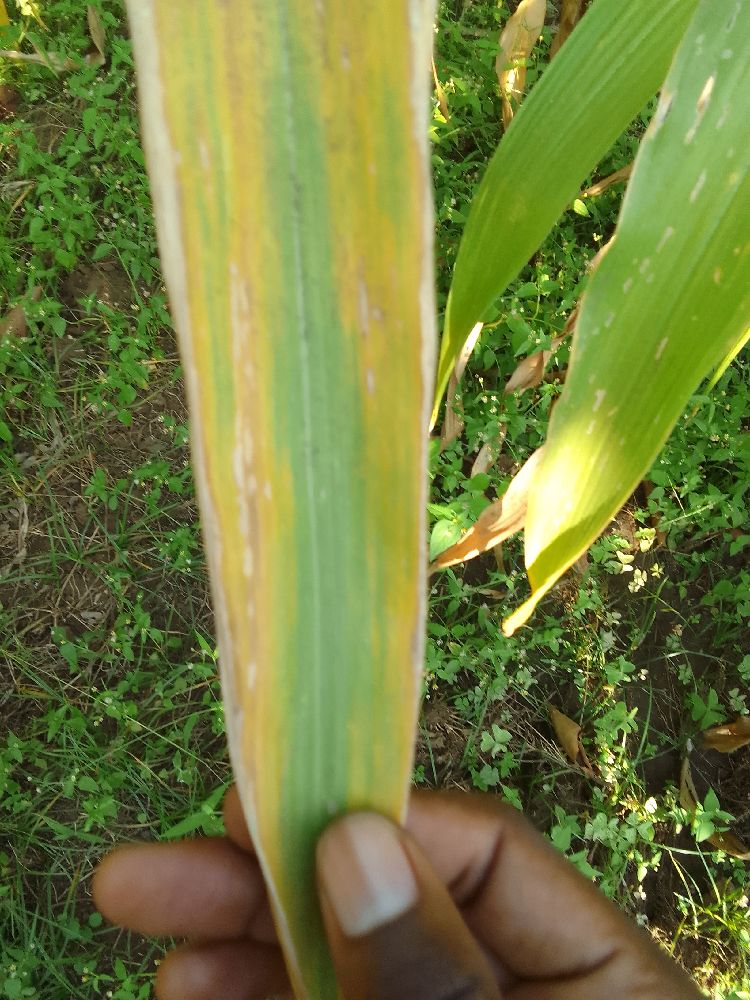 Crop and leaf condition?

maize, maize lethal necrosis
